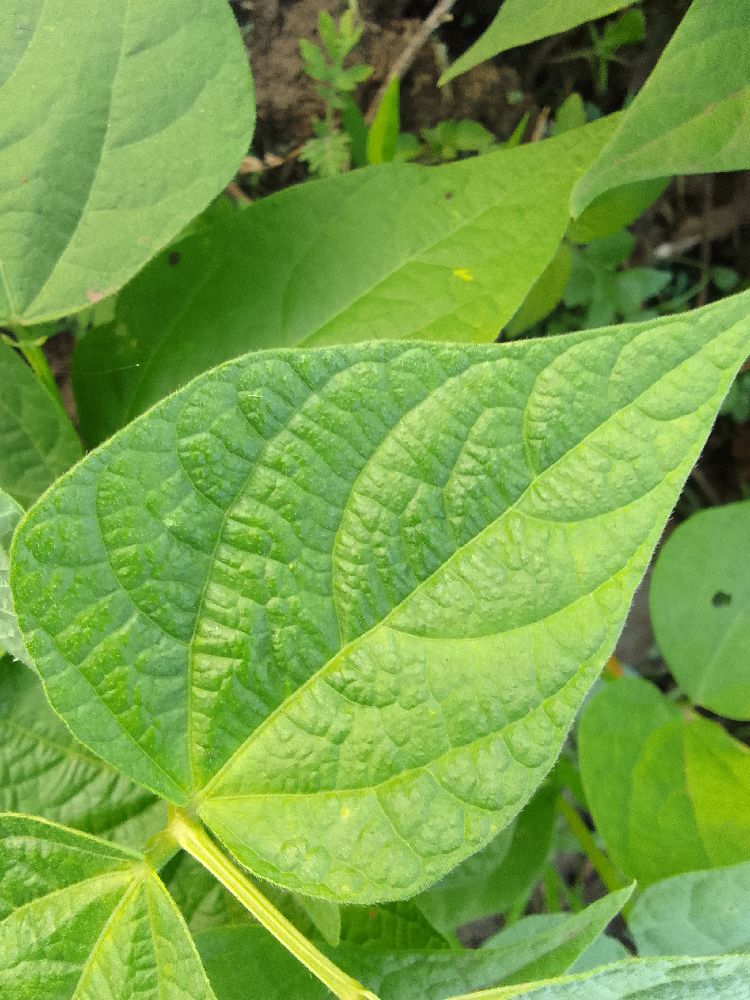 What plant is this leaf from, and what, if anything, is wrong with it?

common bean, healthy
